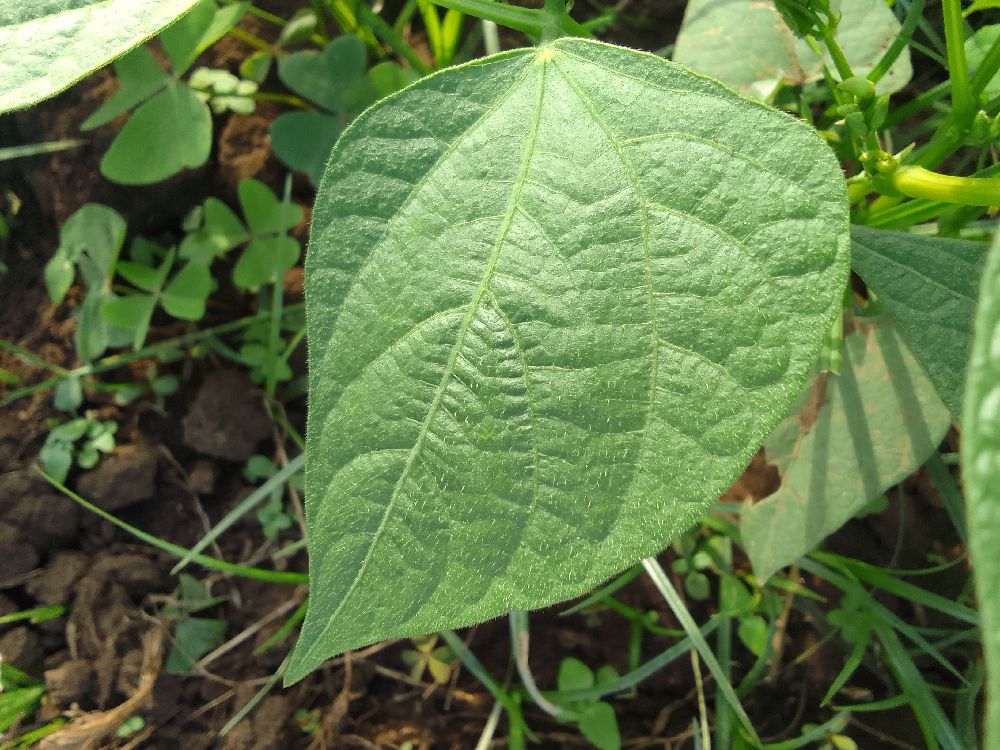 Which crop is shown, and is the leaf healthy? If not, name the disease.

common bean, healthy
